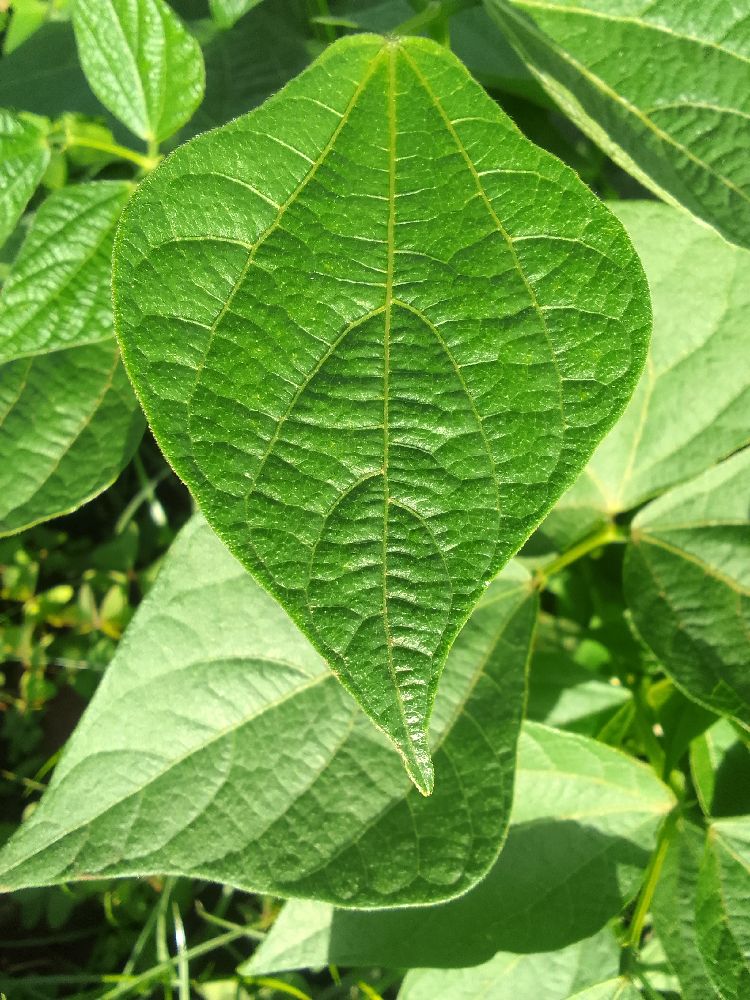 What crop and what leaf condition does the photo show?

common bean, healthy
